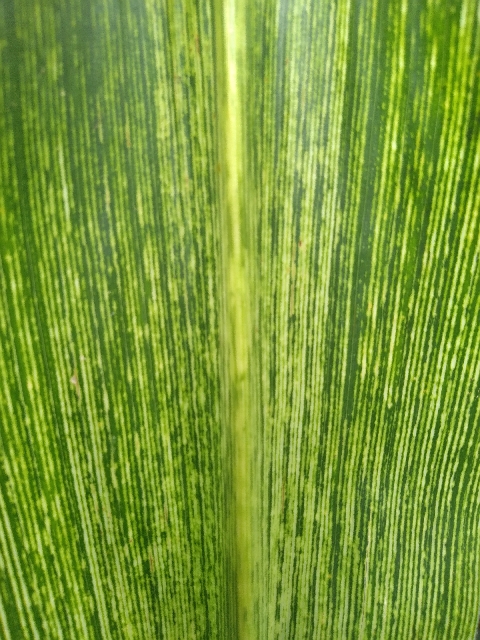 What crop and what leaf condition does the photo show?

maize, maize streak virus
